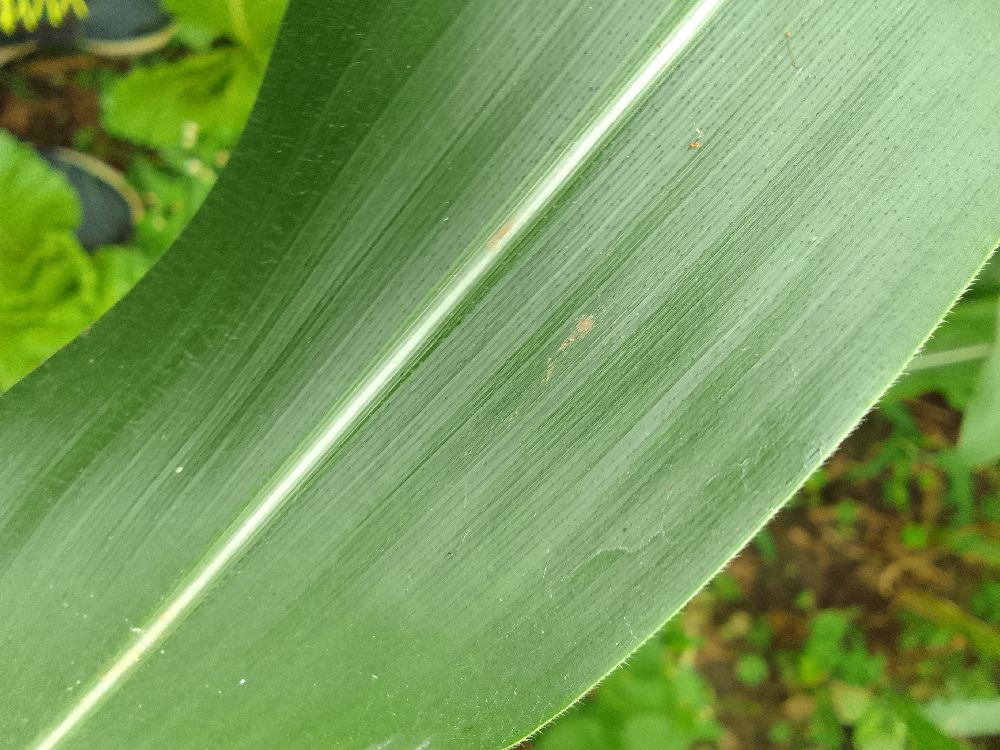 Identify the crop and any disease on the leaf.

maize, healthy
